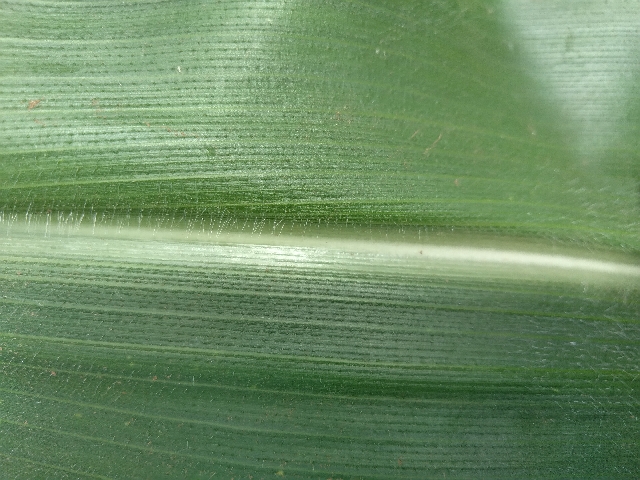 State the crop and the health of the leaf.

maize, healthy
